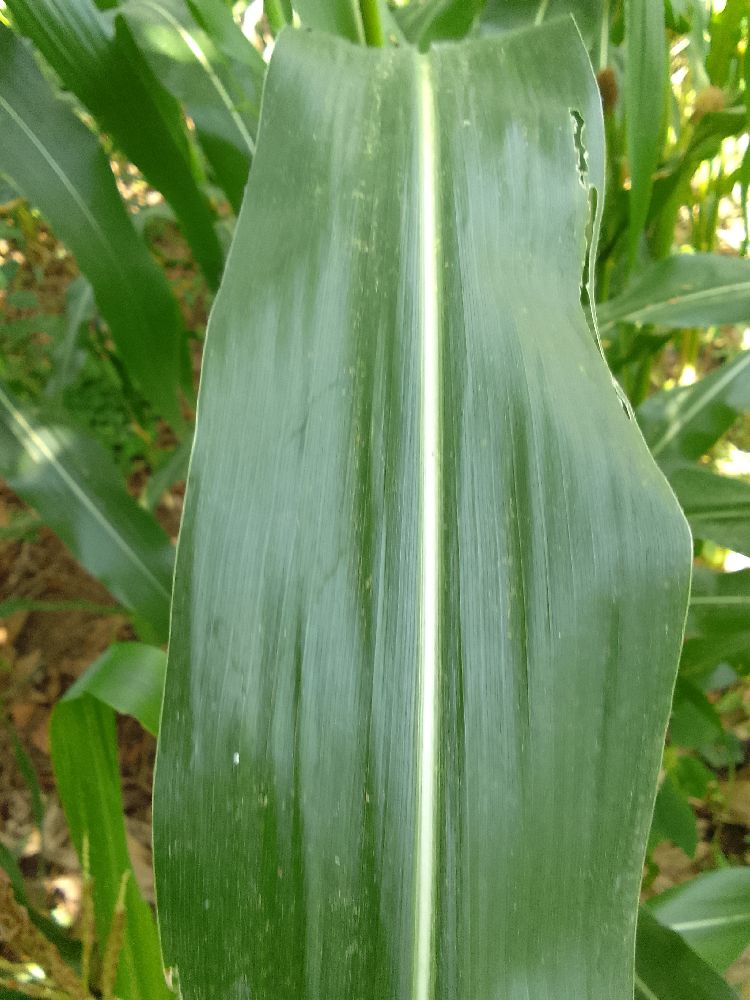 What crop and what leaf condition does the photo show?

maize, healthy
